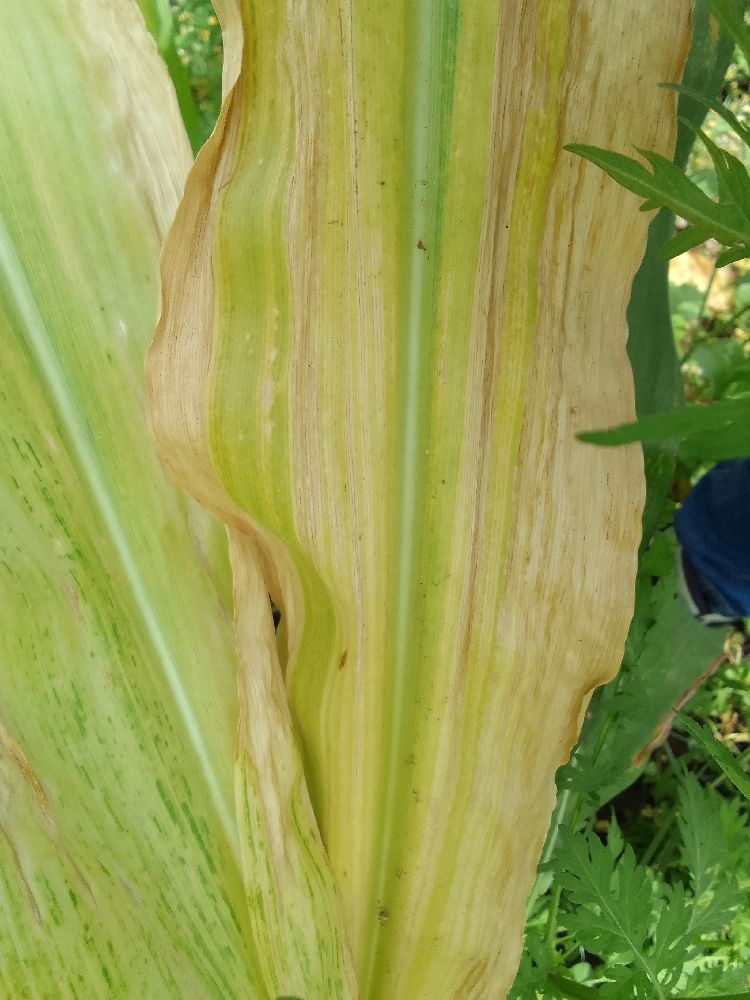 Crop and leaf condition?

maize, maize lethal necrosis
